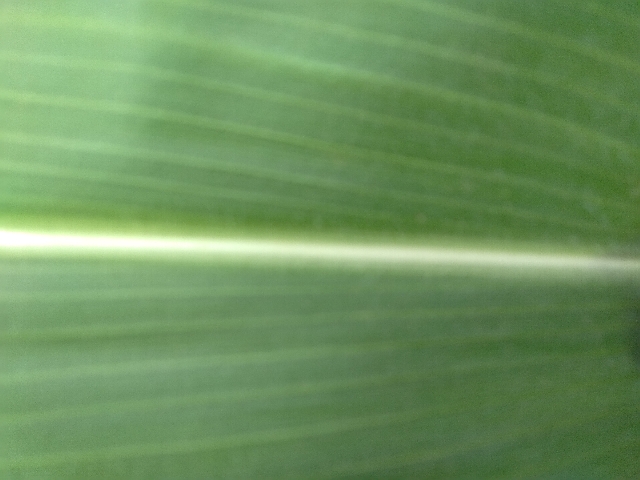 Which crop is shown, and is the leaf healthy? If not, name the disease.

maize, healthy
